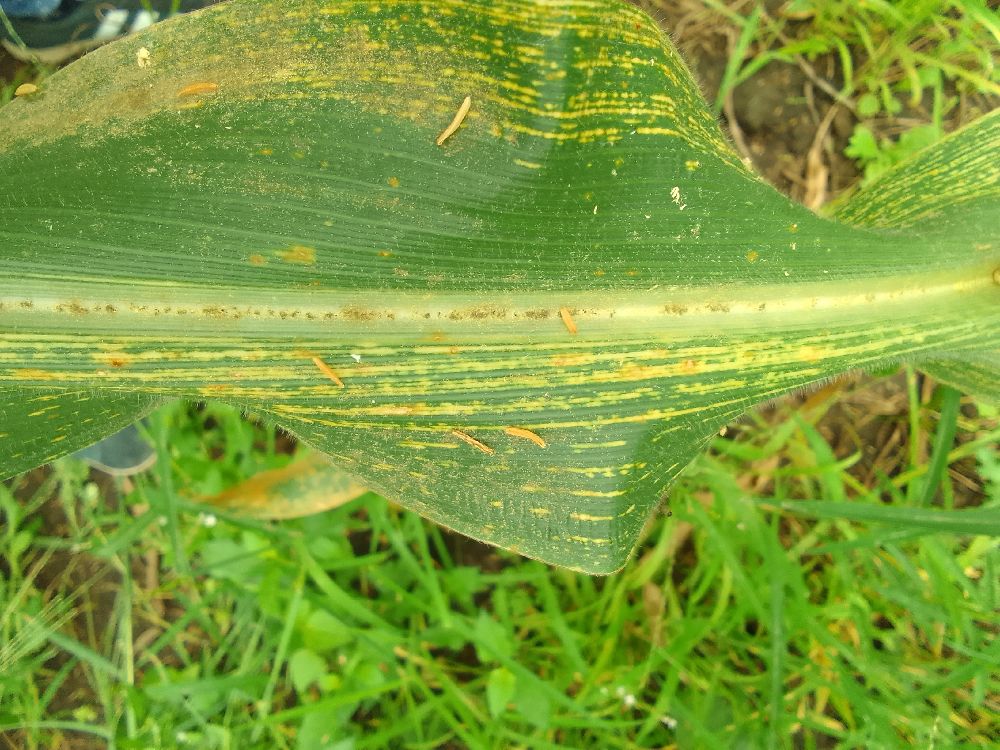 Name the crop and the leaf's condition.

maize, maize streak virus
